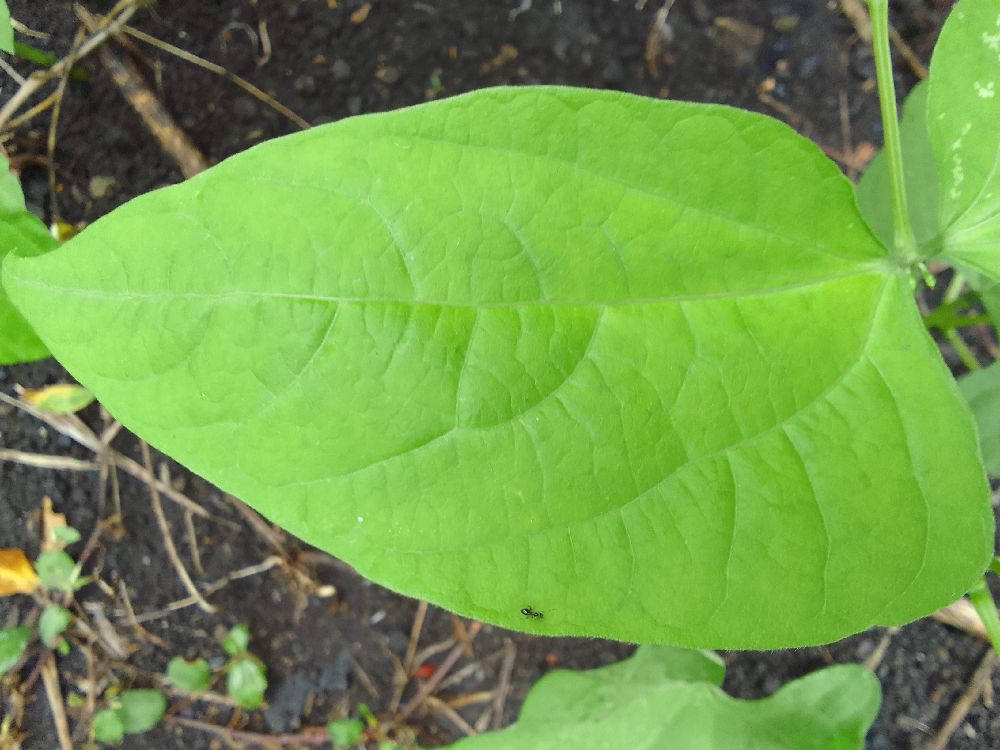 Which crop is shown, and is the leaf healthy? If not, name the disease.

common bean, healthy
